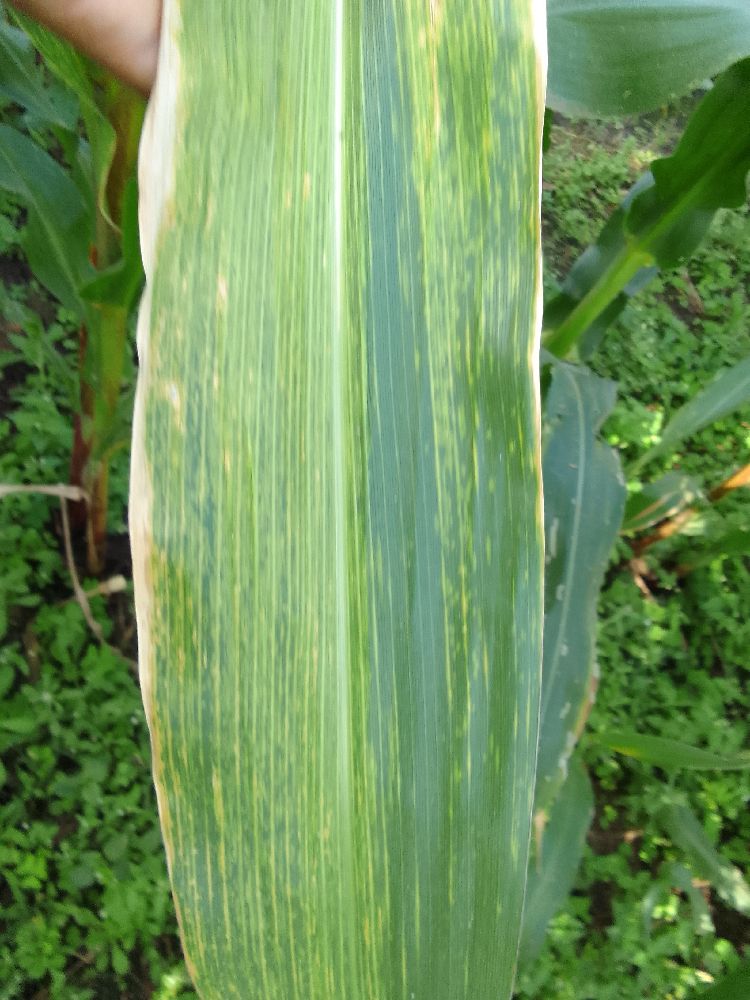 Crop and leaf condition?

maize, maize lethal necrosis
